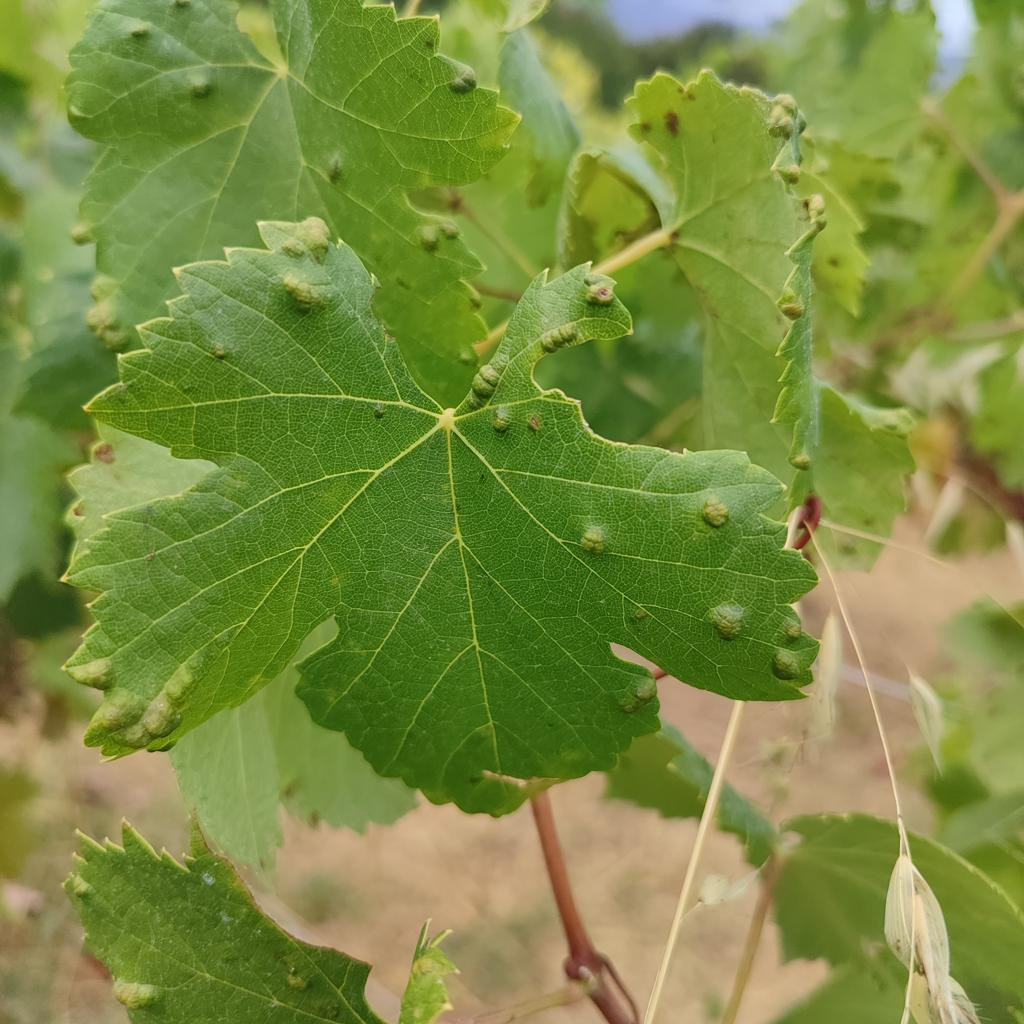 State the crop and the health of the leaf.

grapevine, erineum mite
